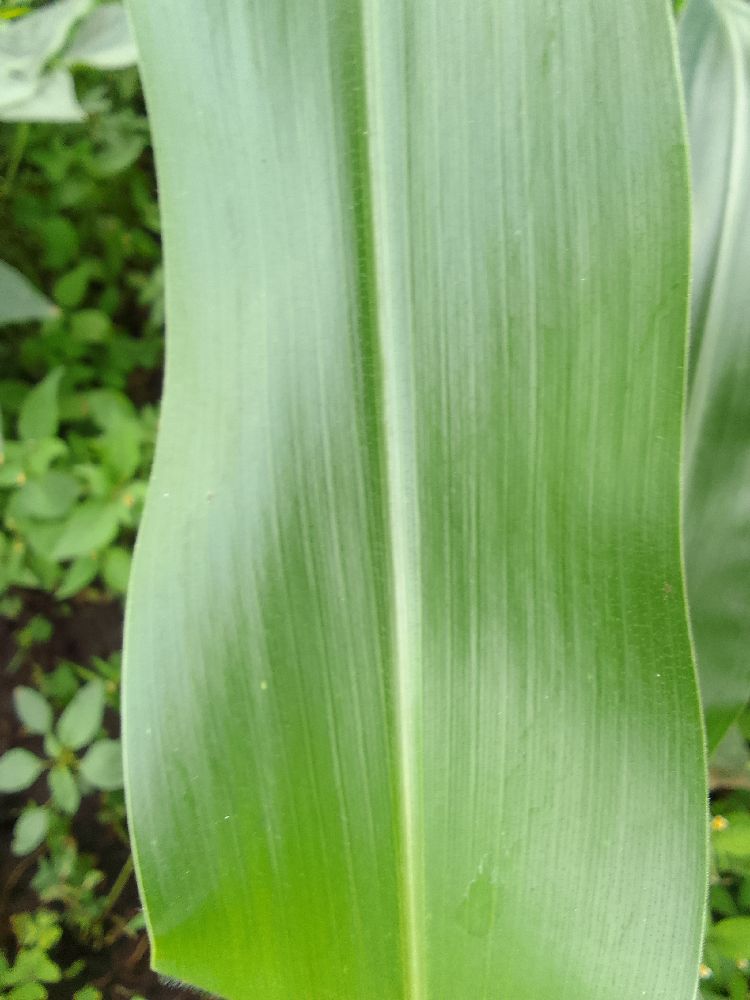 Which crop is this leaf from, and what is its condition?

maize, healthy
